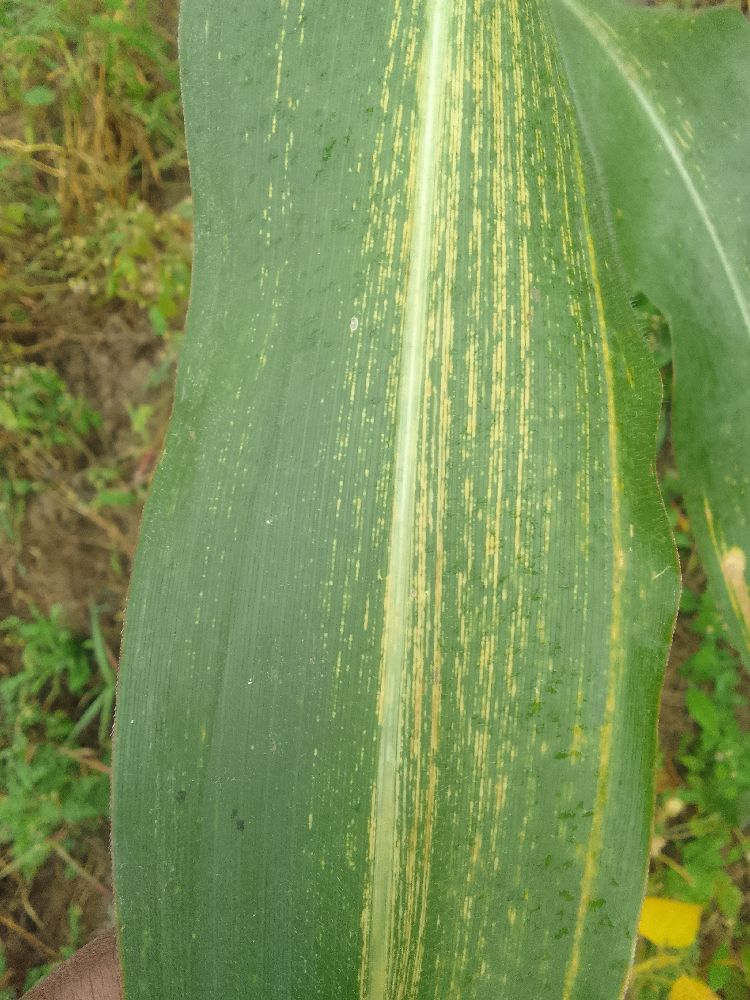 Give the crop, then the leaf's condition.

maize, maize streak virus
